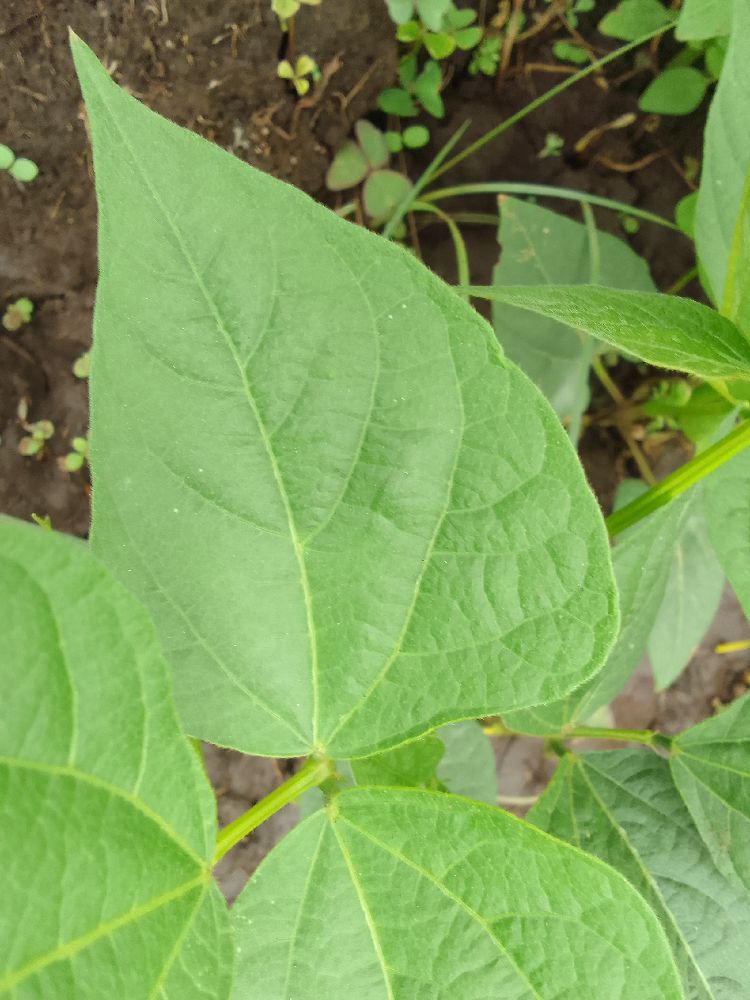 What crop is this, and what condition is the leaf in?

common bean, healthy
